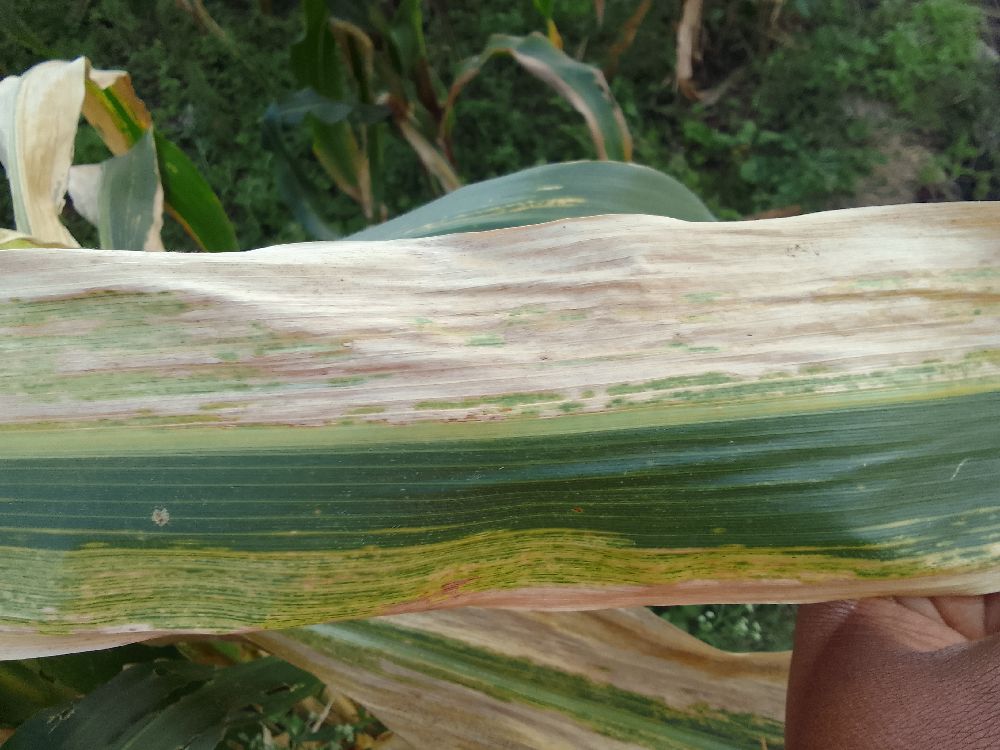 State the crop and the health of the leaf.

maize, maize lethal necrosis
